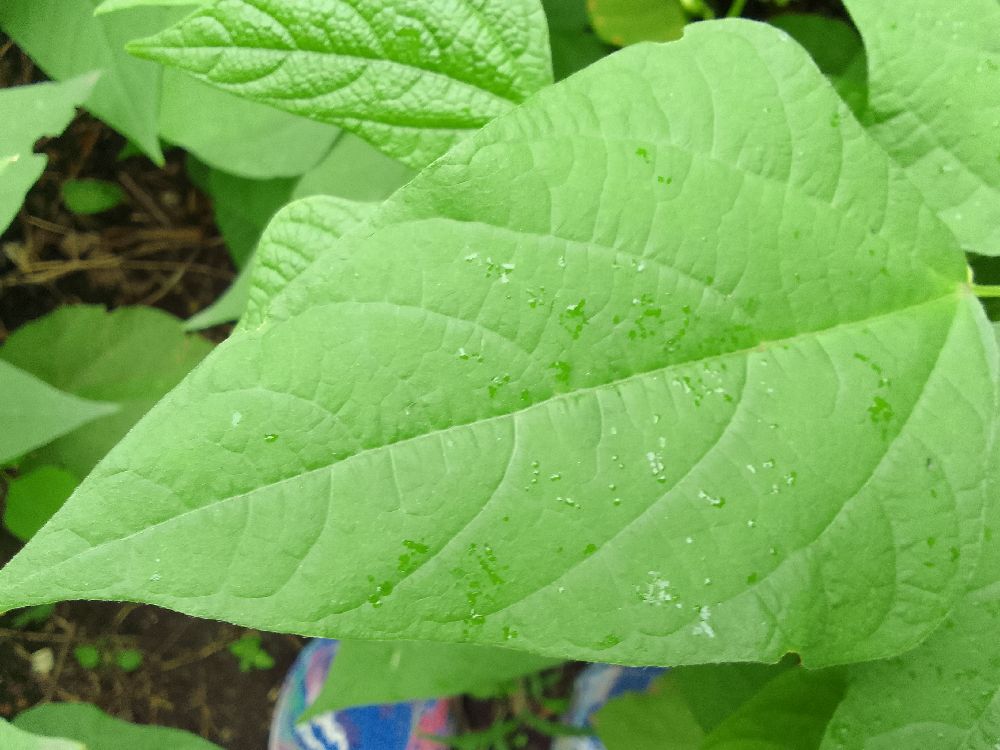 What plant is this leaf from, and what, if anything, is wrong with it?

common bean, healthy
